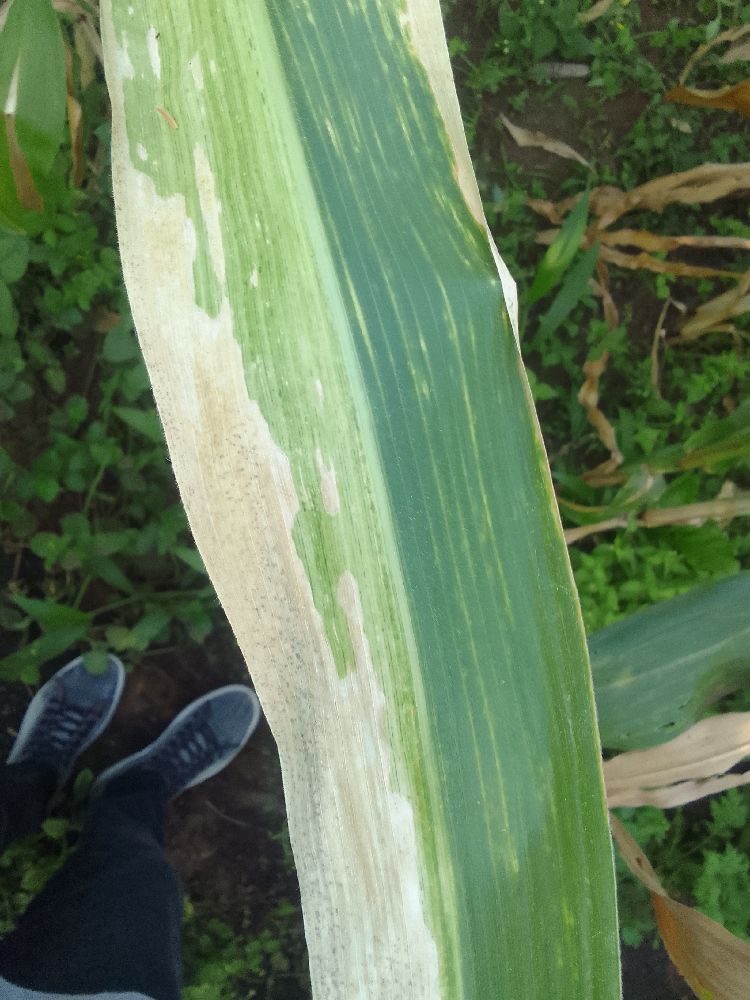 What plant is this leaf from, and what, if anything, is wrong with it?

maize, maize lethal necrosis
